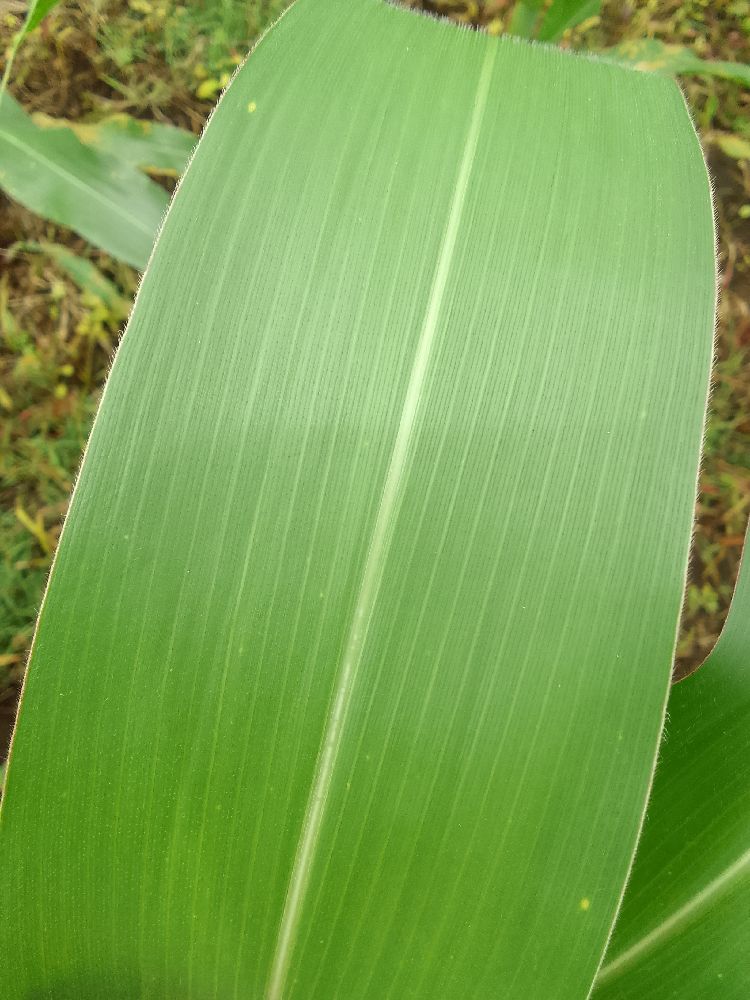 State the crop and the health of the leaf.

maize, healthy
